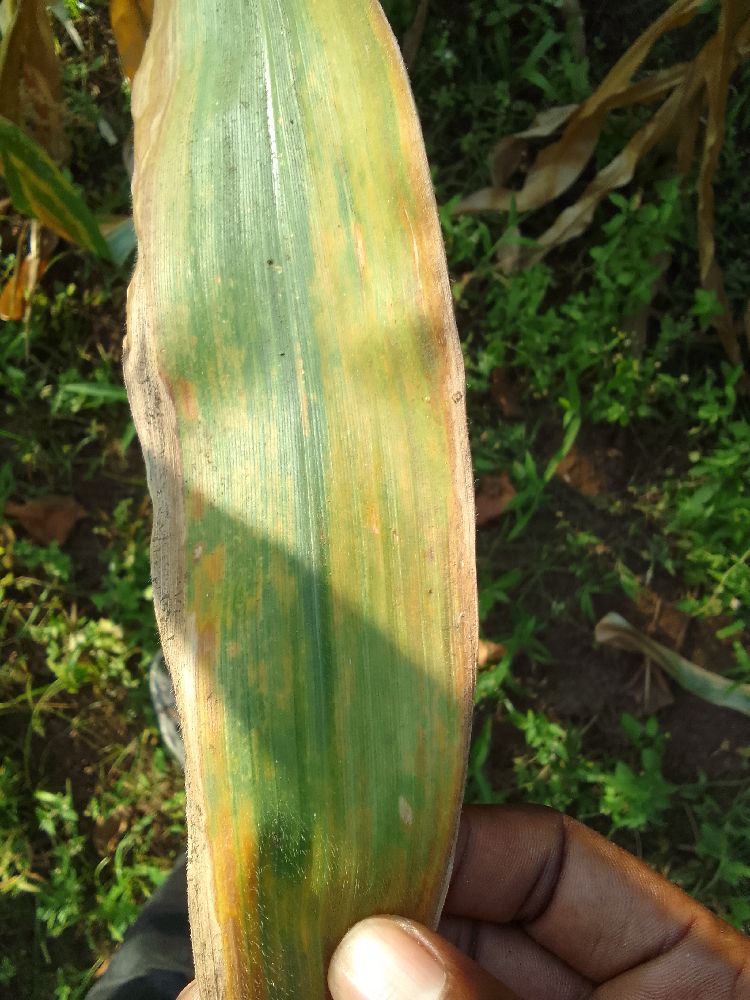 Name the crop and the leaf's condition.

maize, maize lethal necrosis
